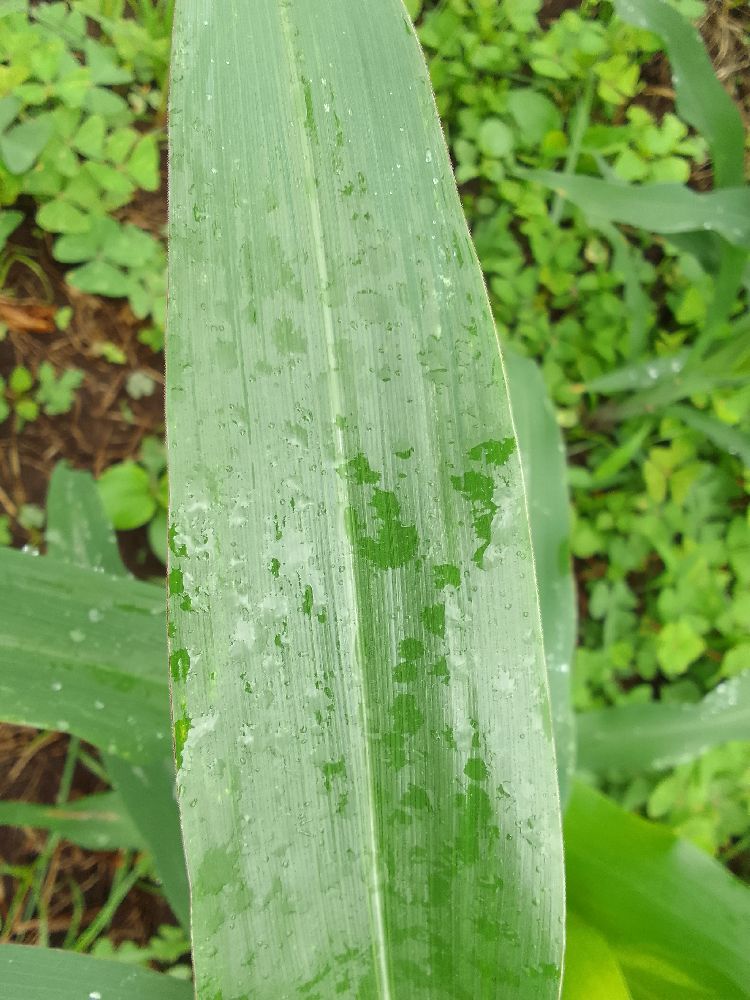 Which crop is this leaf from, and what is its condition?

maize, healthy
